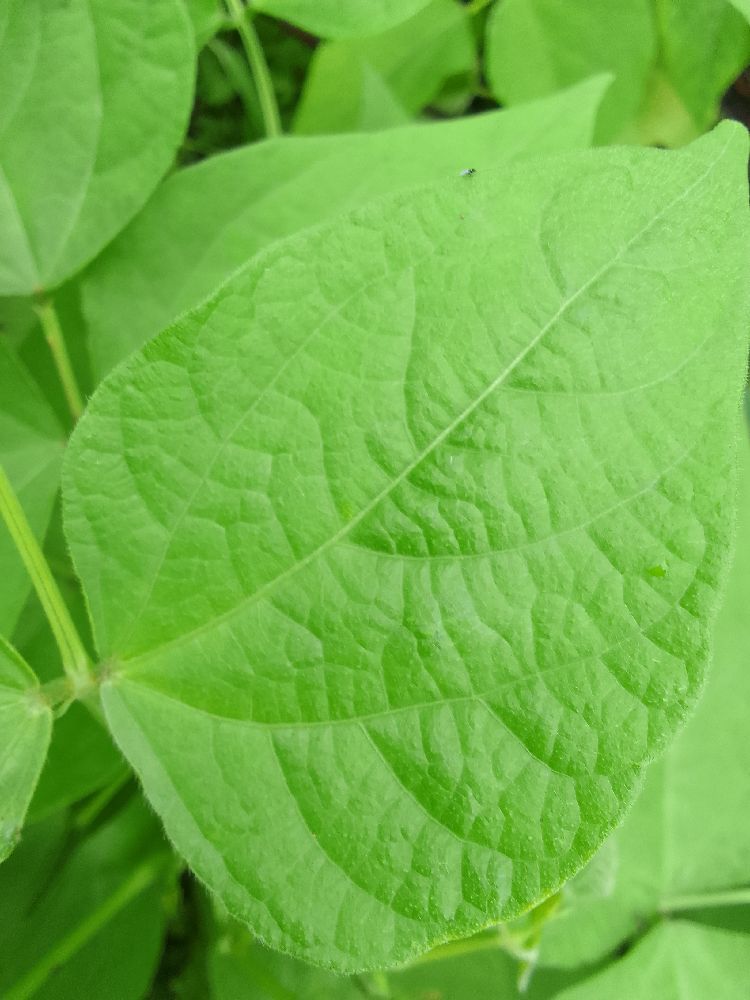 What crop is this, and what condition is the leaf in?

common bean, healthy
